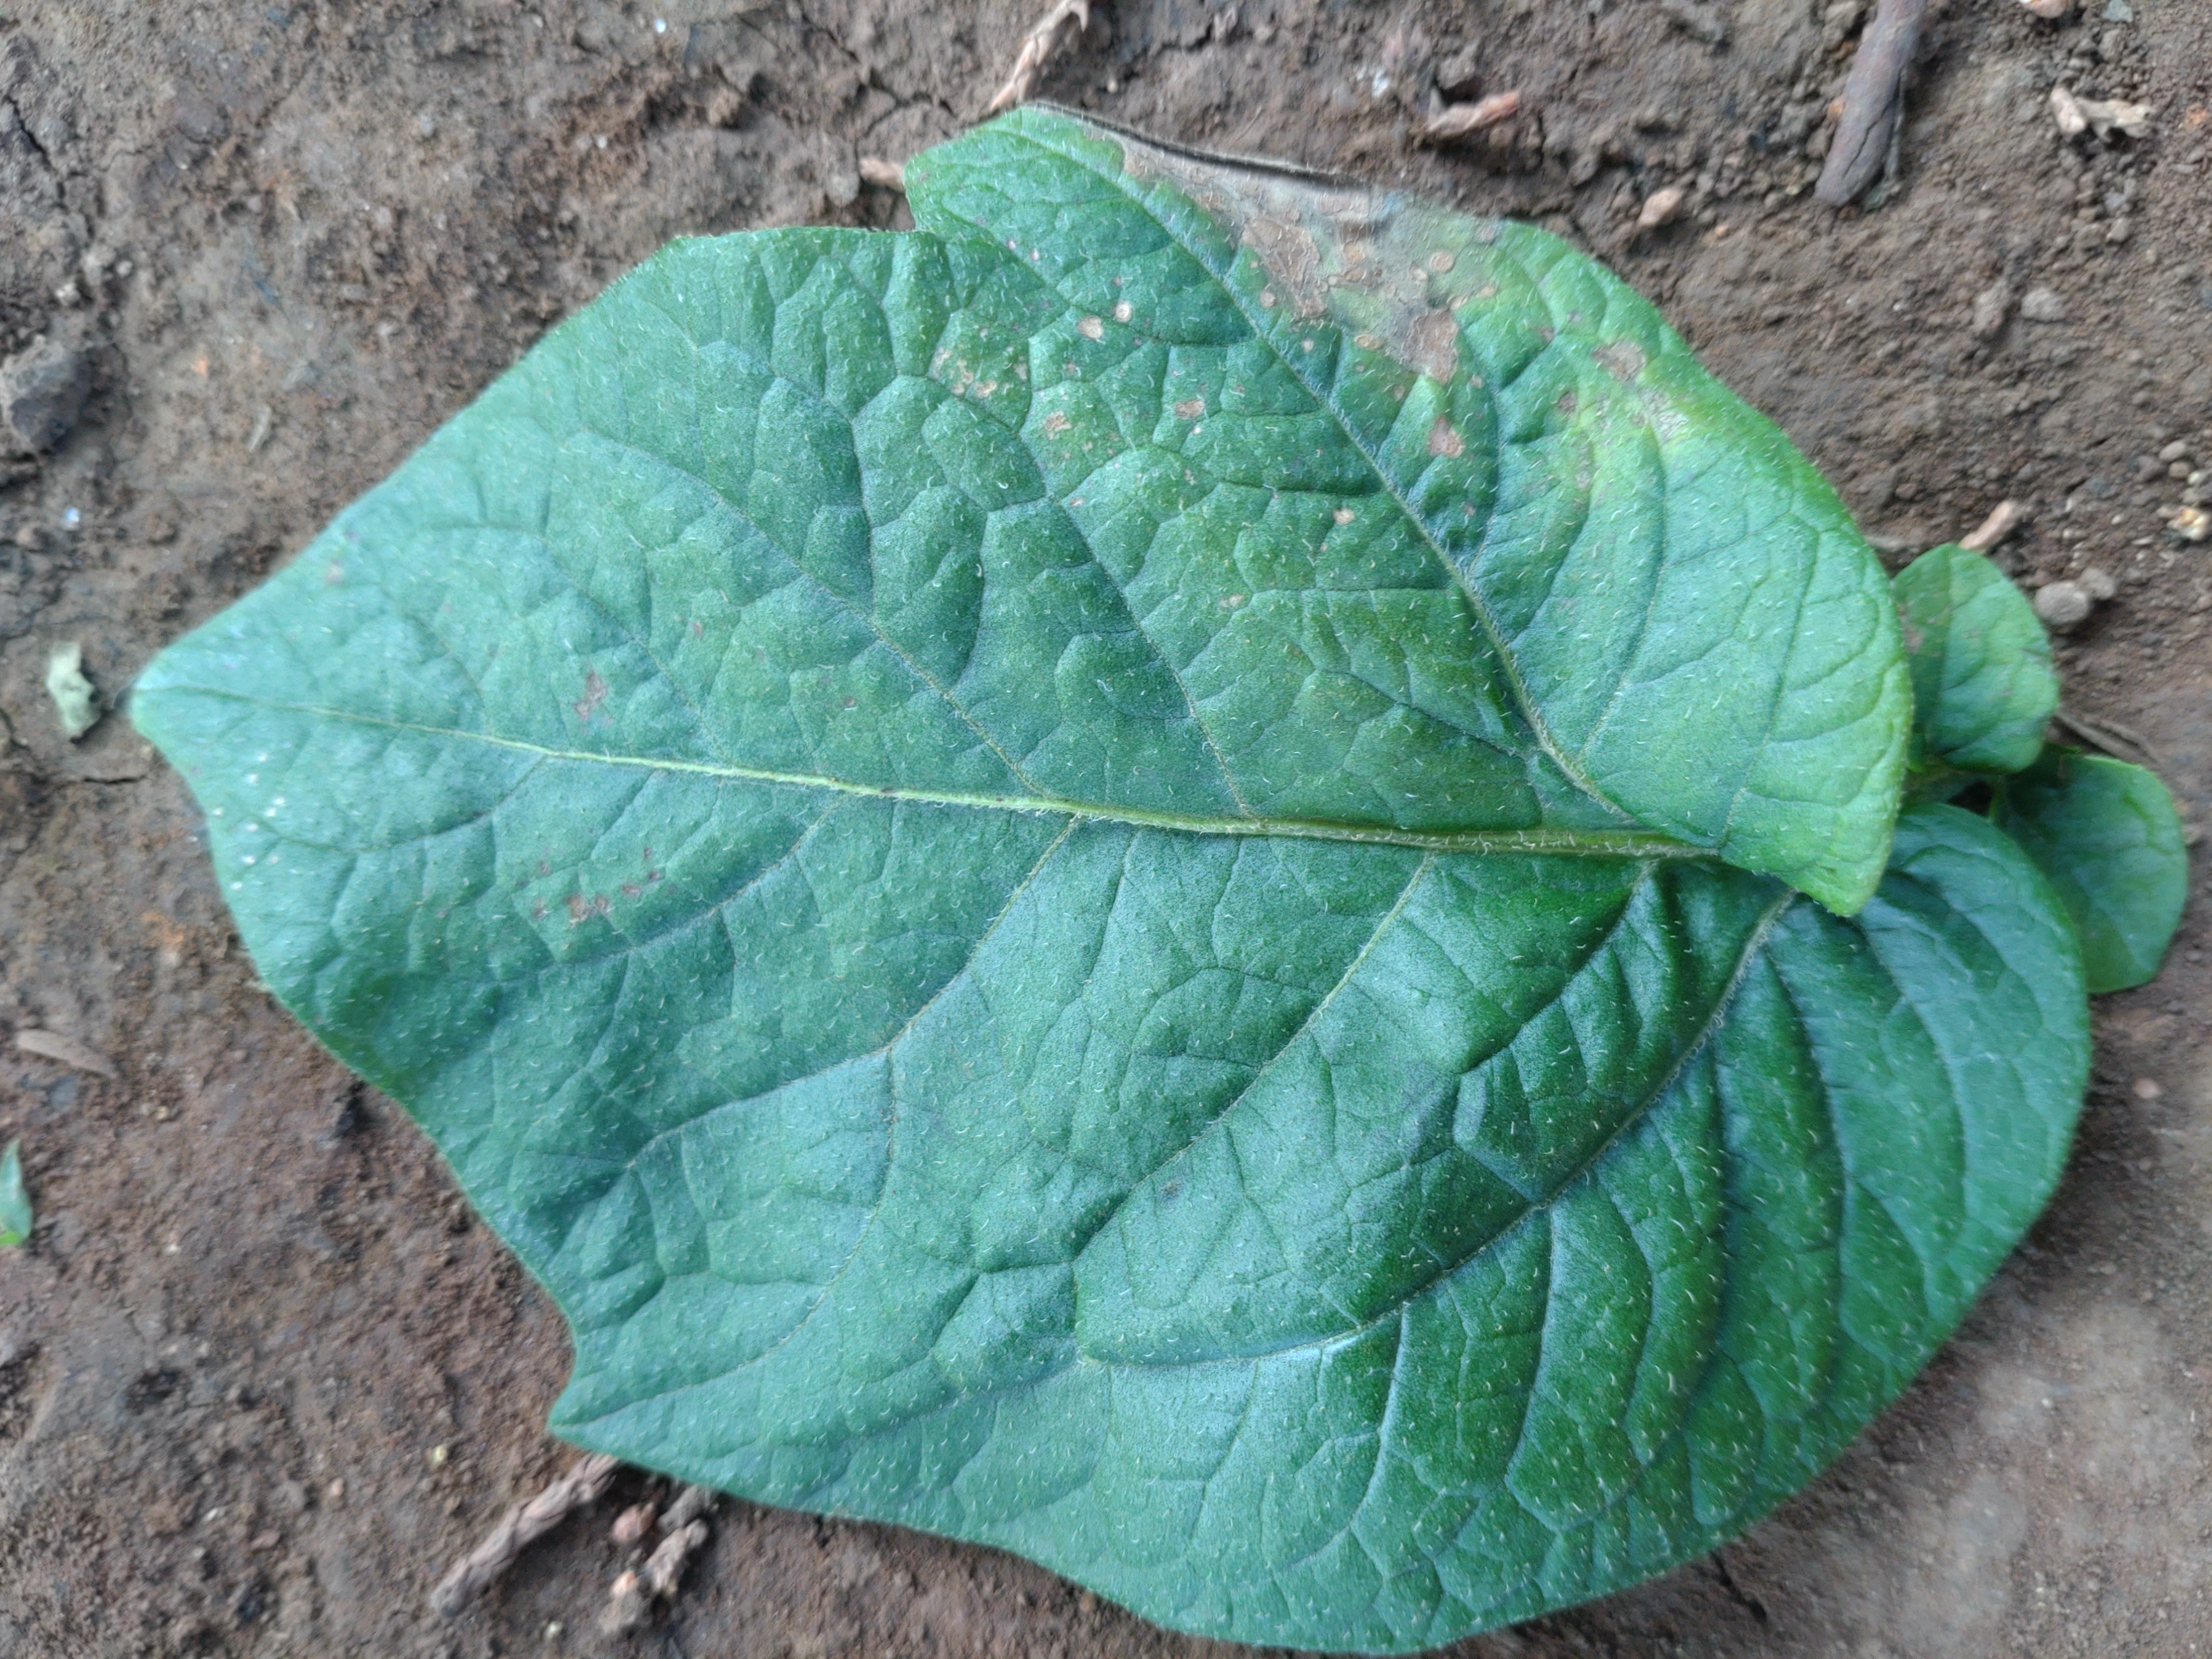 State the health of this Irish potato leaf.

early blight
